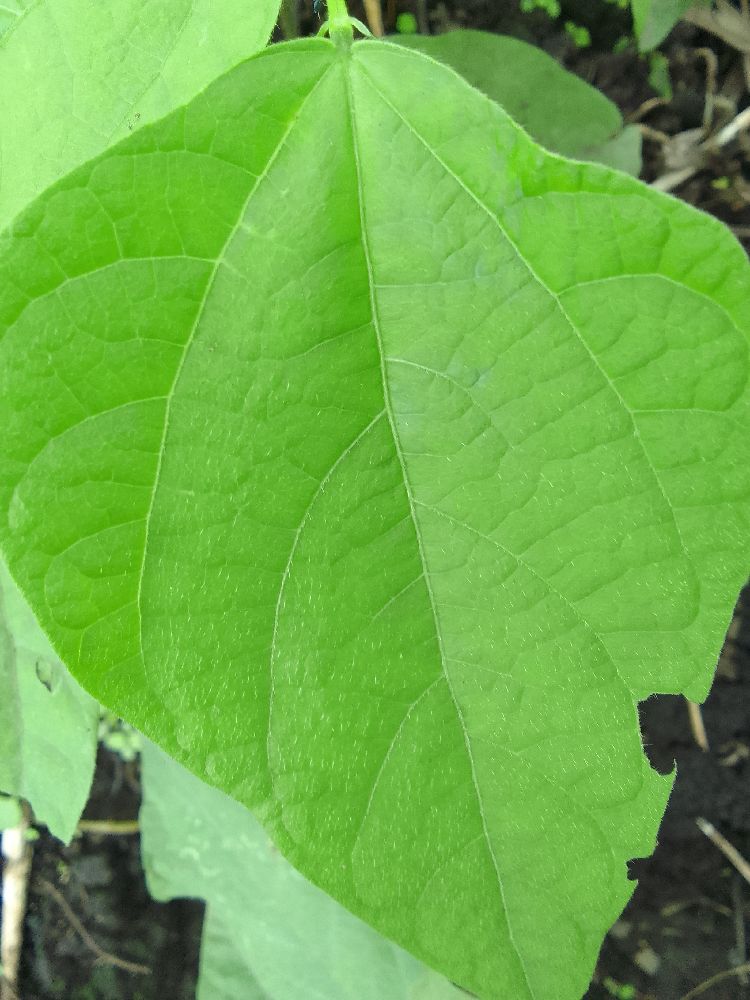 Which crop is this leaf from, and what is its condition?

common bean, healthy
